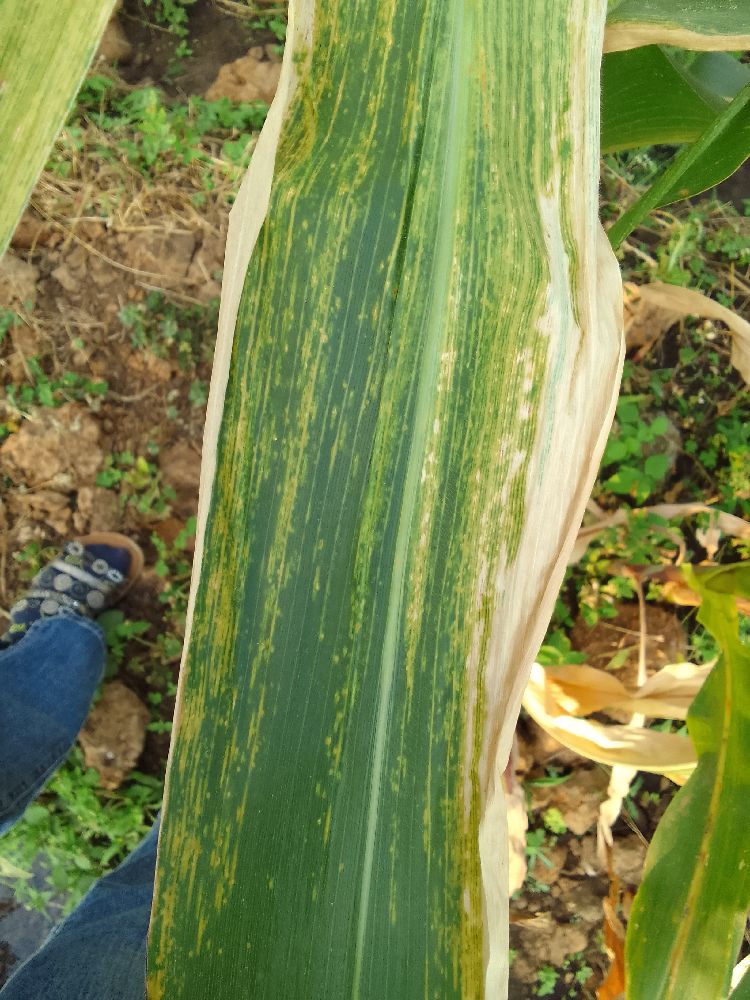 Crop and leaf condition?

maize, maize lethal necrosis
